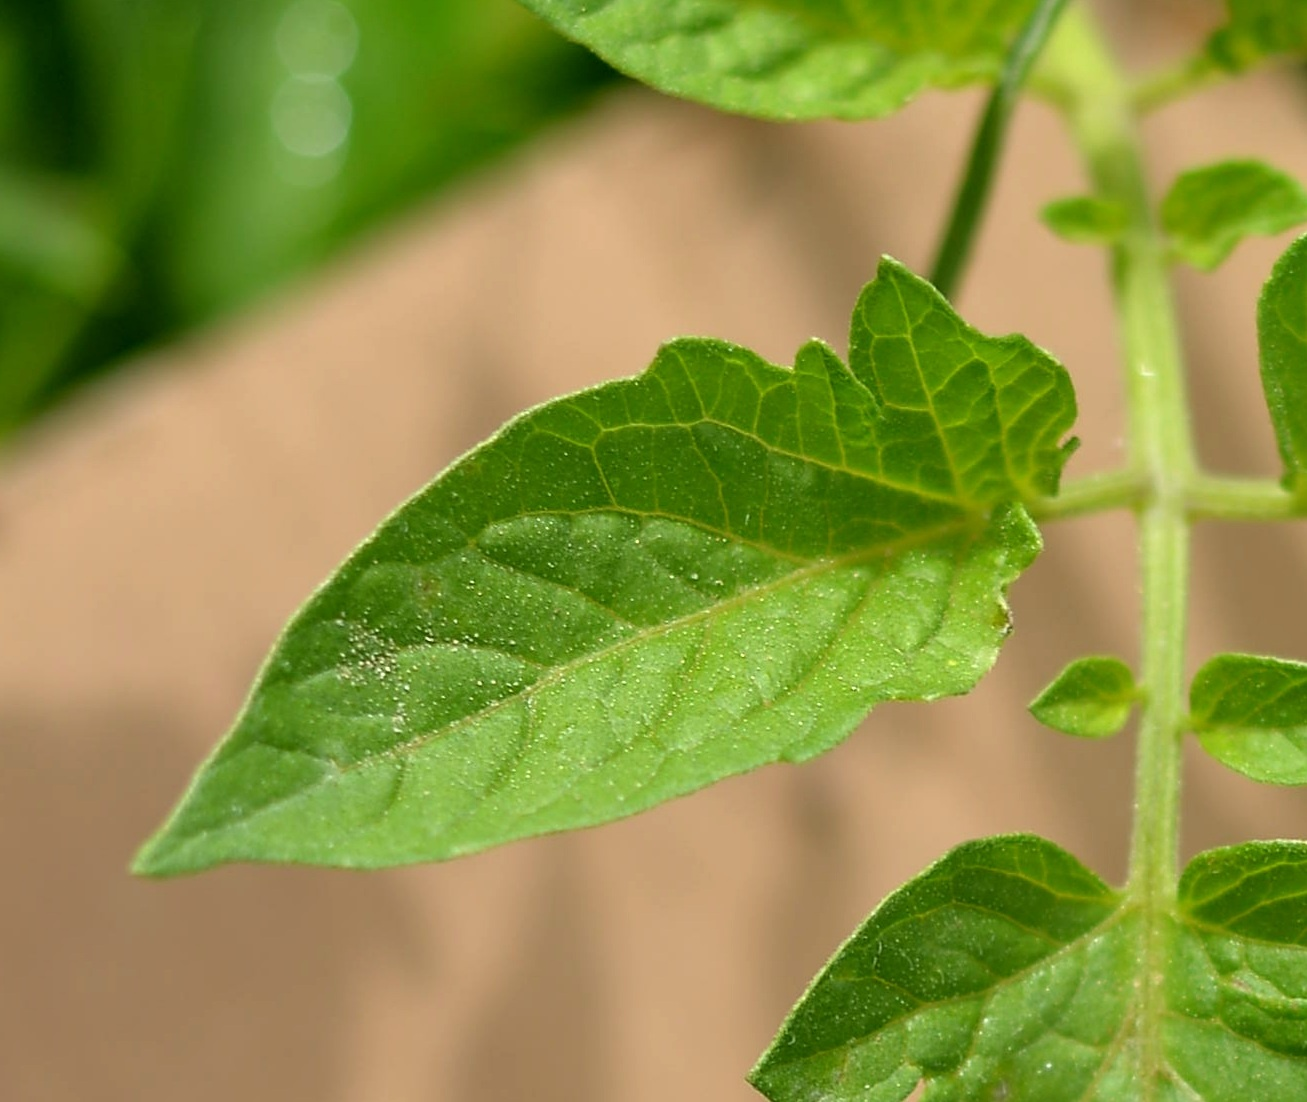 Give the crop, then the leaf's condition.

tomato, healthy
